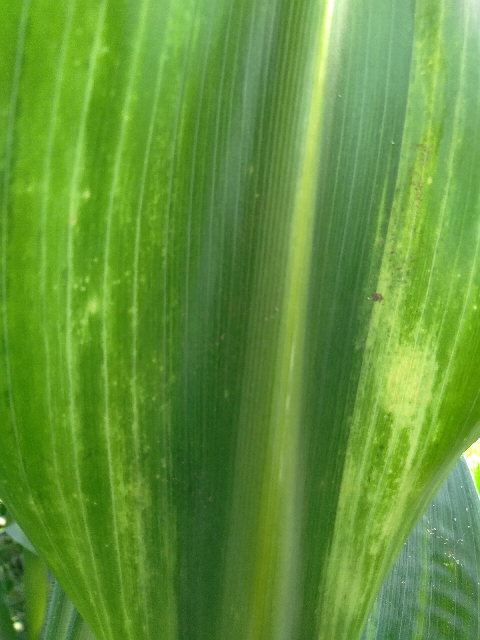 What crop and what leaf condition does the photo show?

maize, maize lethal necrosis
